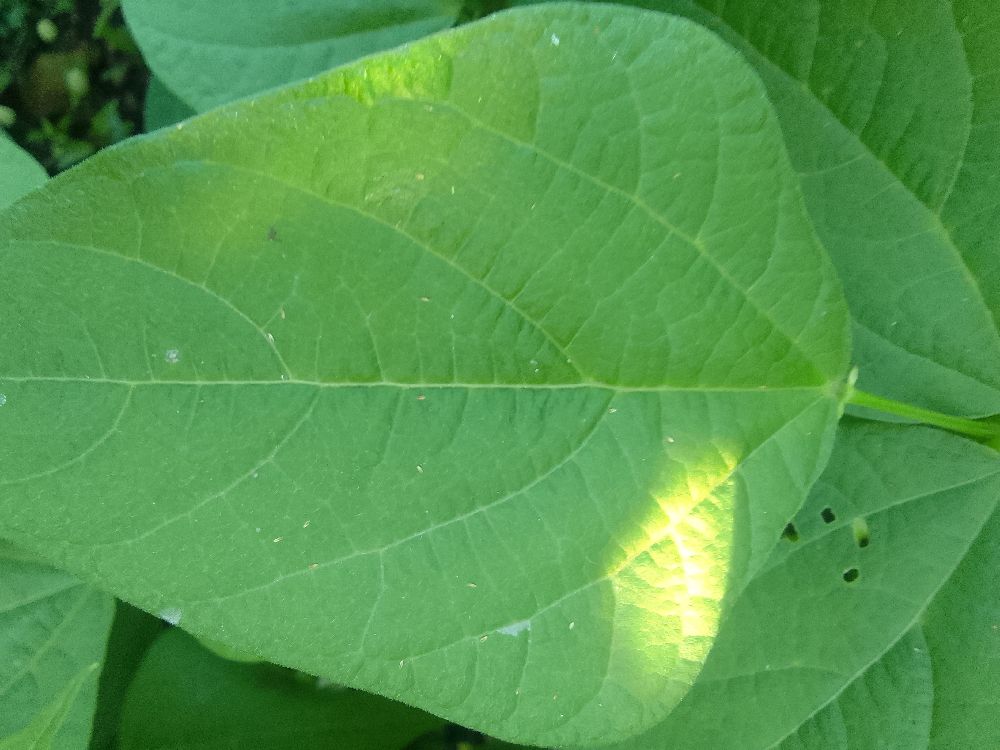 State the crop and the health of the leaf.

common bean, healthy
